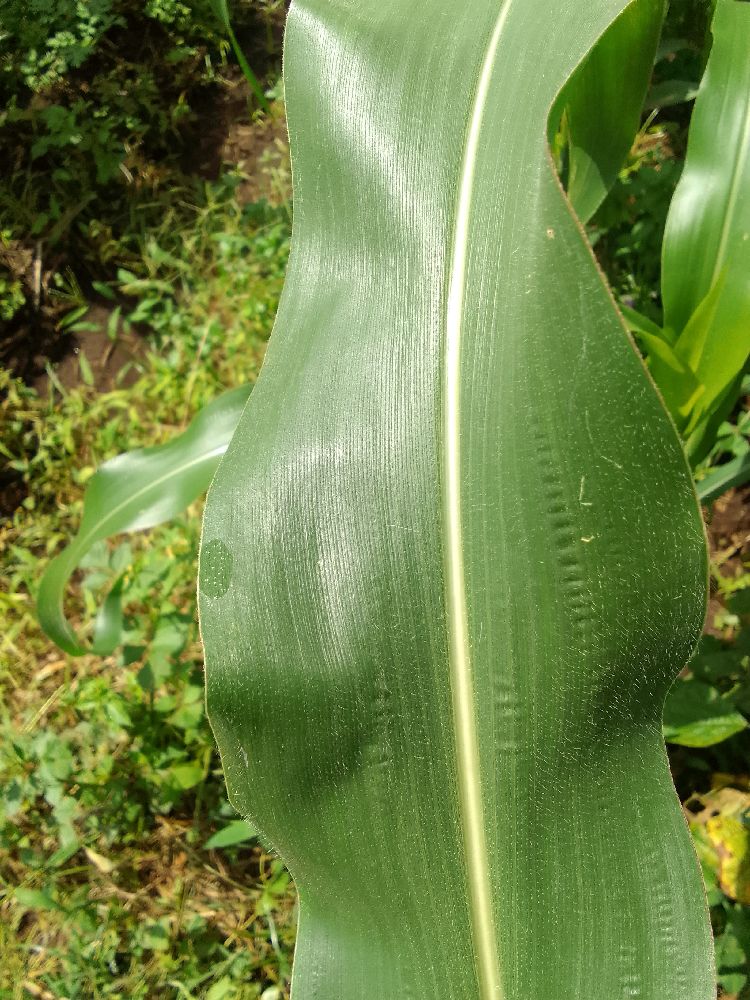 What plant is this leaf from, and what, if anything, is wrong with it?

maize, healthy
